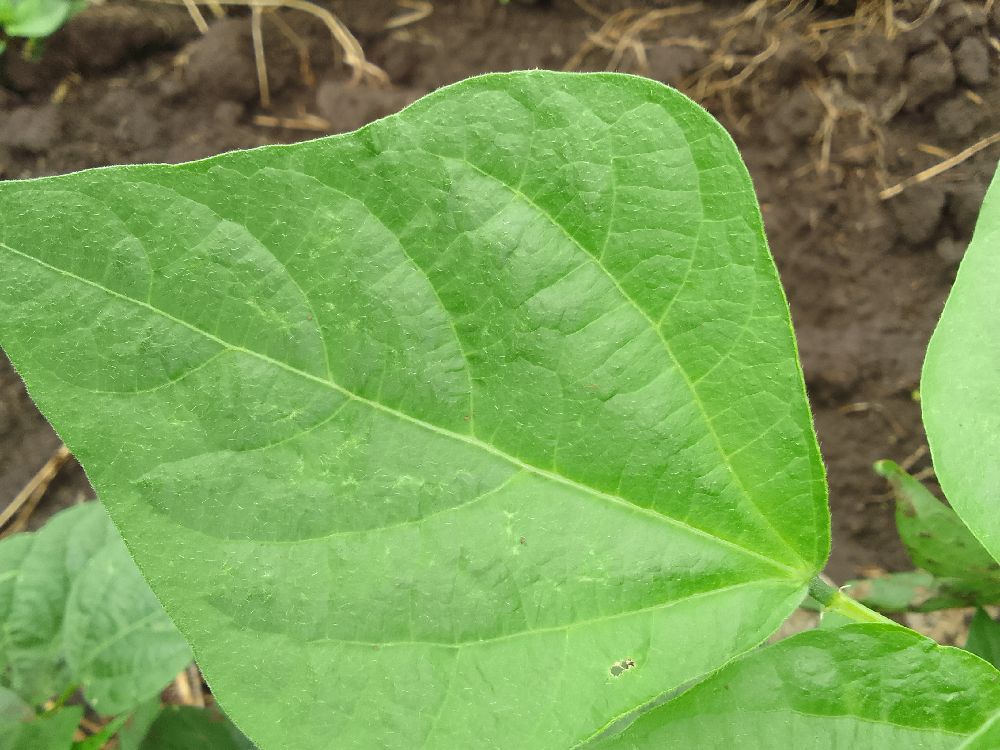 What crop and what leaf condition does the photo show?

common bean, healthy
